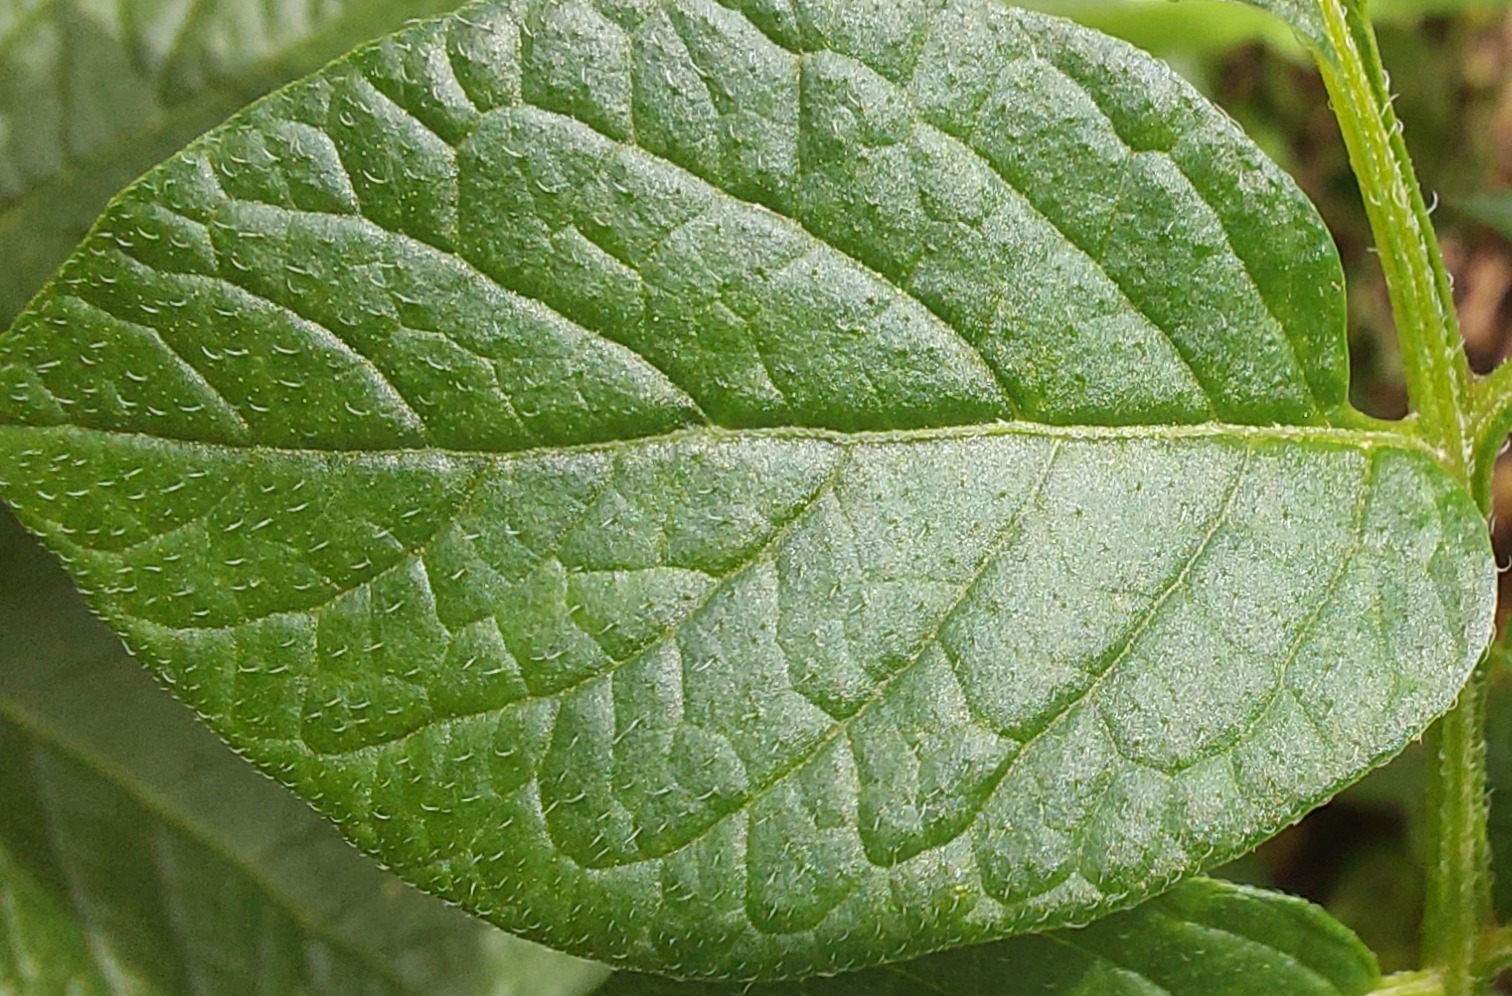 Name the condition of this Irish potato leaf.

healthy
